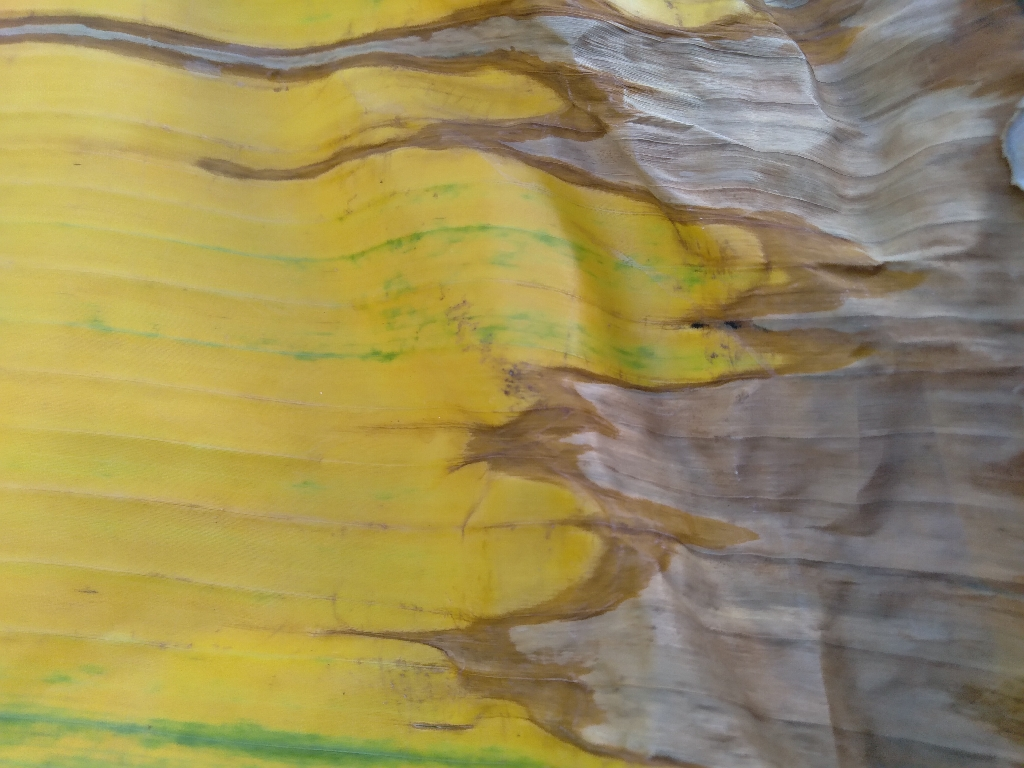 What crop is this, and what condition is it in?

banana, fusarium wilt race 1
